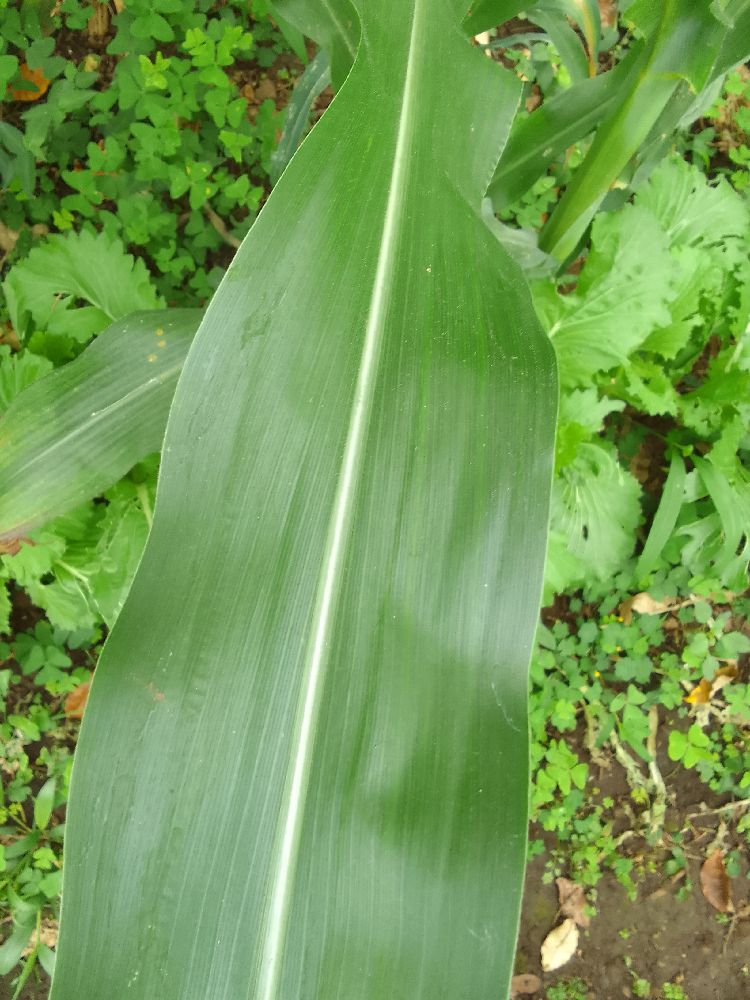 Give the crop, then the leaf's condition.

maize, healthy
